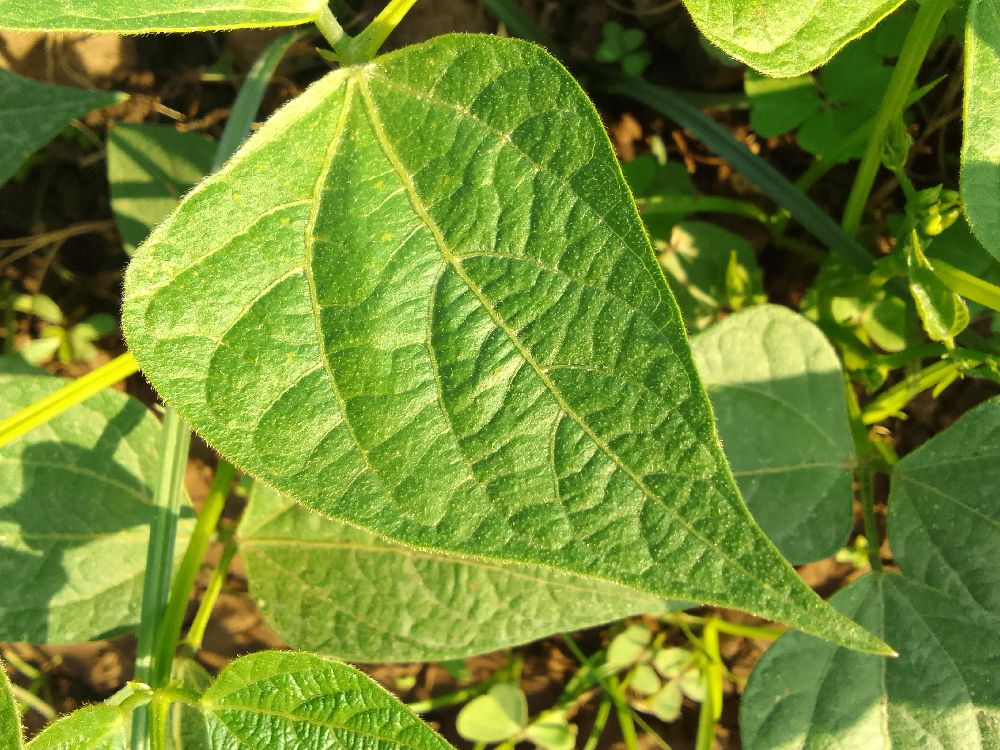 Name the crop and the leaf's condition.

common bean, healthy
